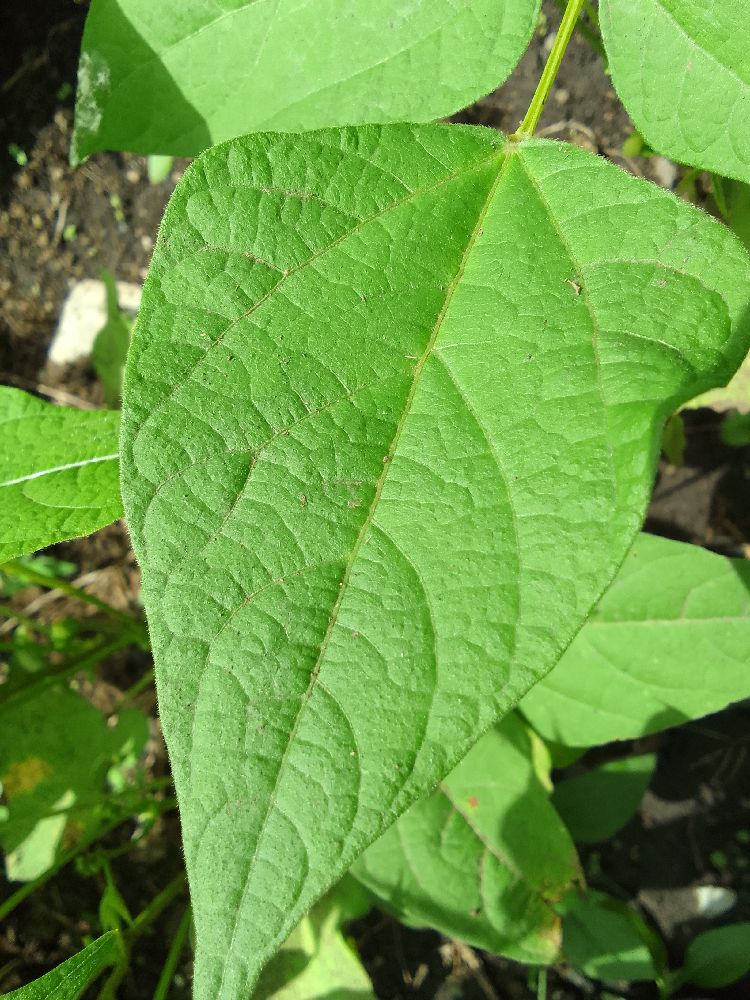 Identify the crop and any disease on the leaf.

common bean, healthy
